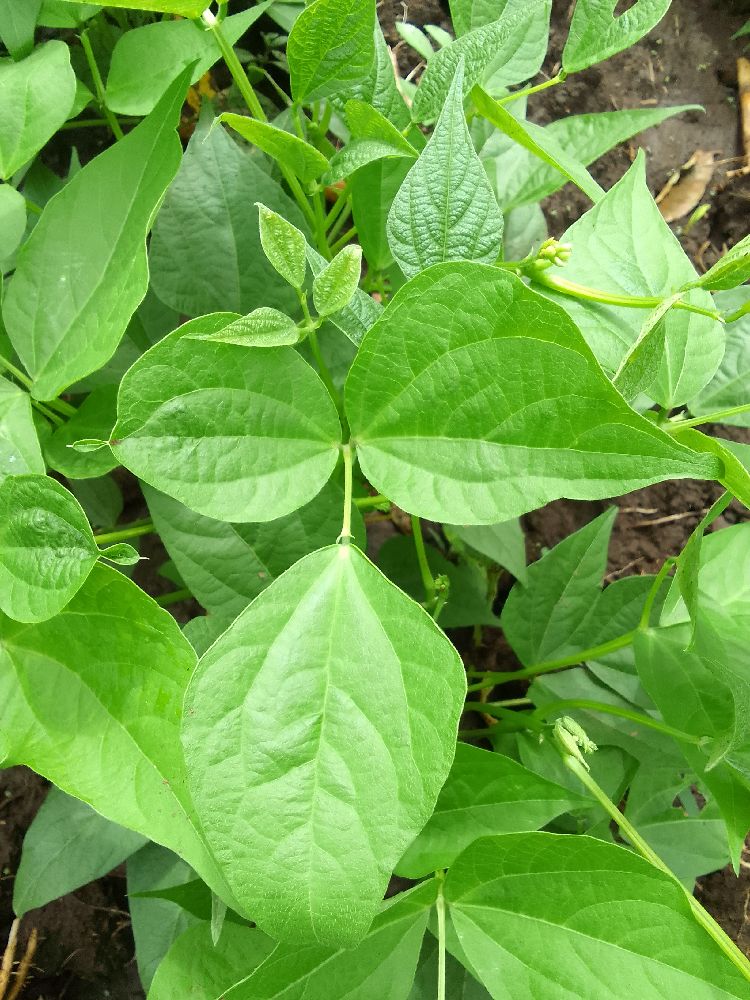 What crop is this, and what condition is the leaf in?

common bean, healthy
